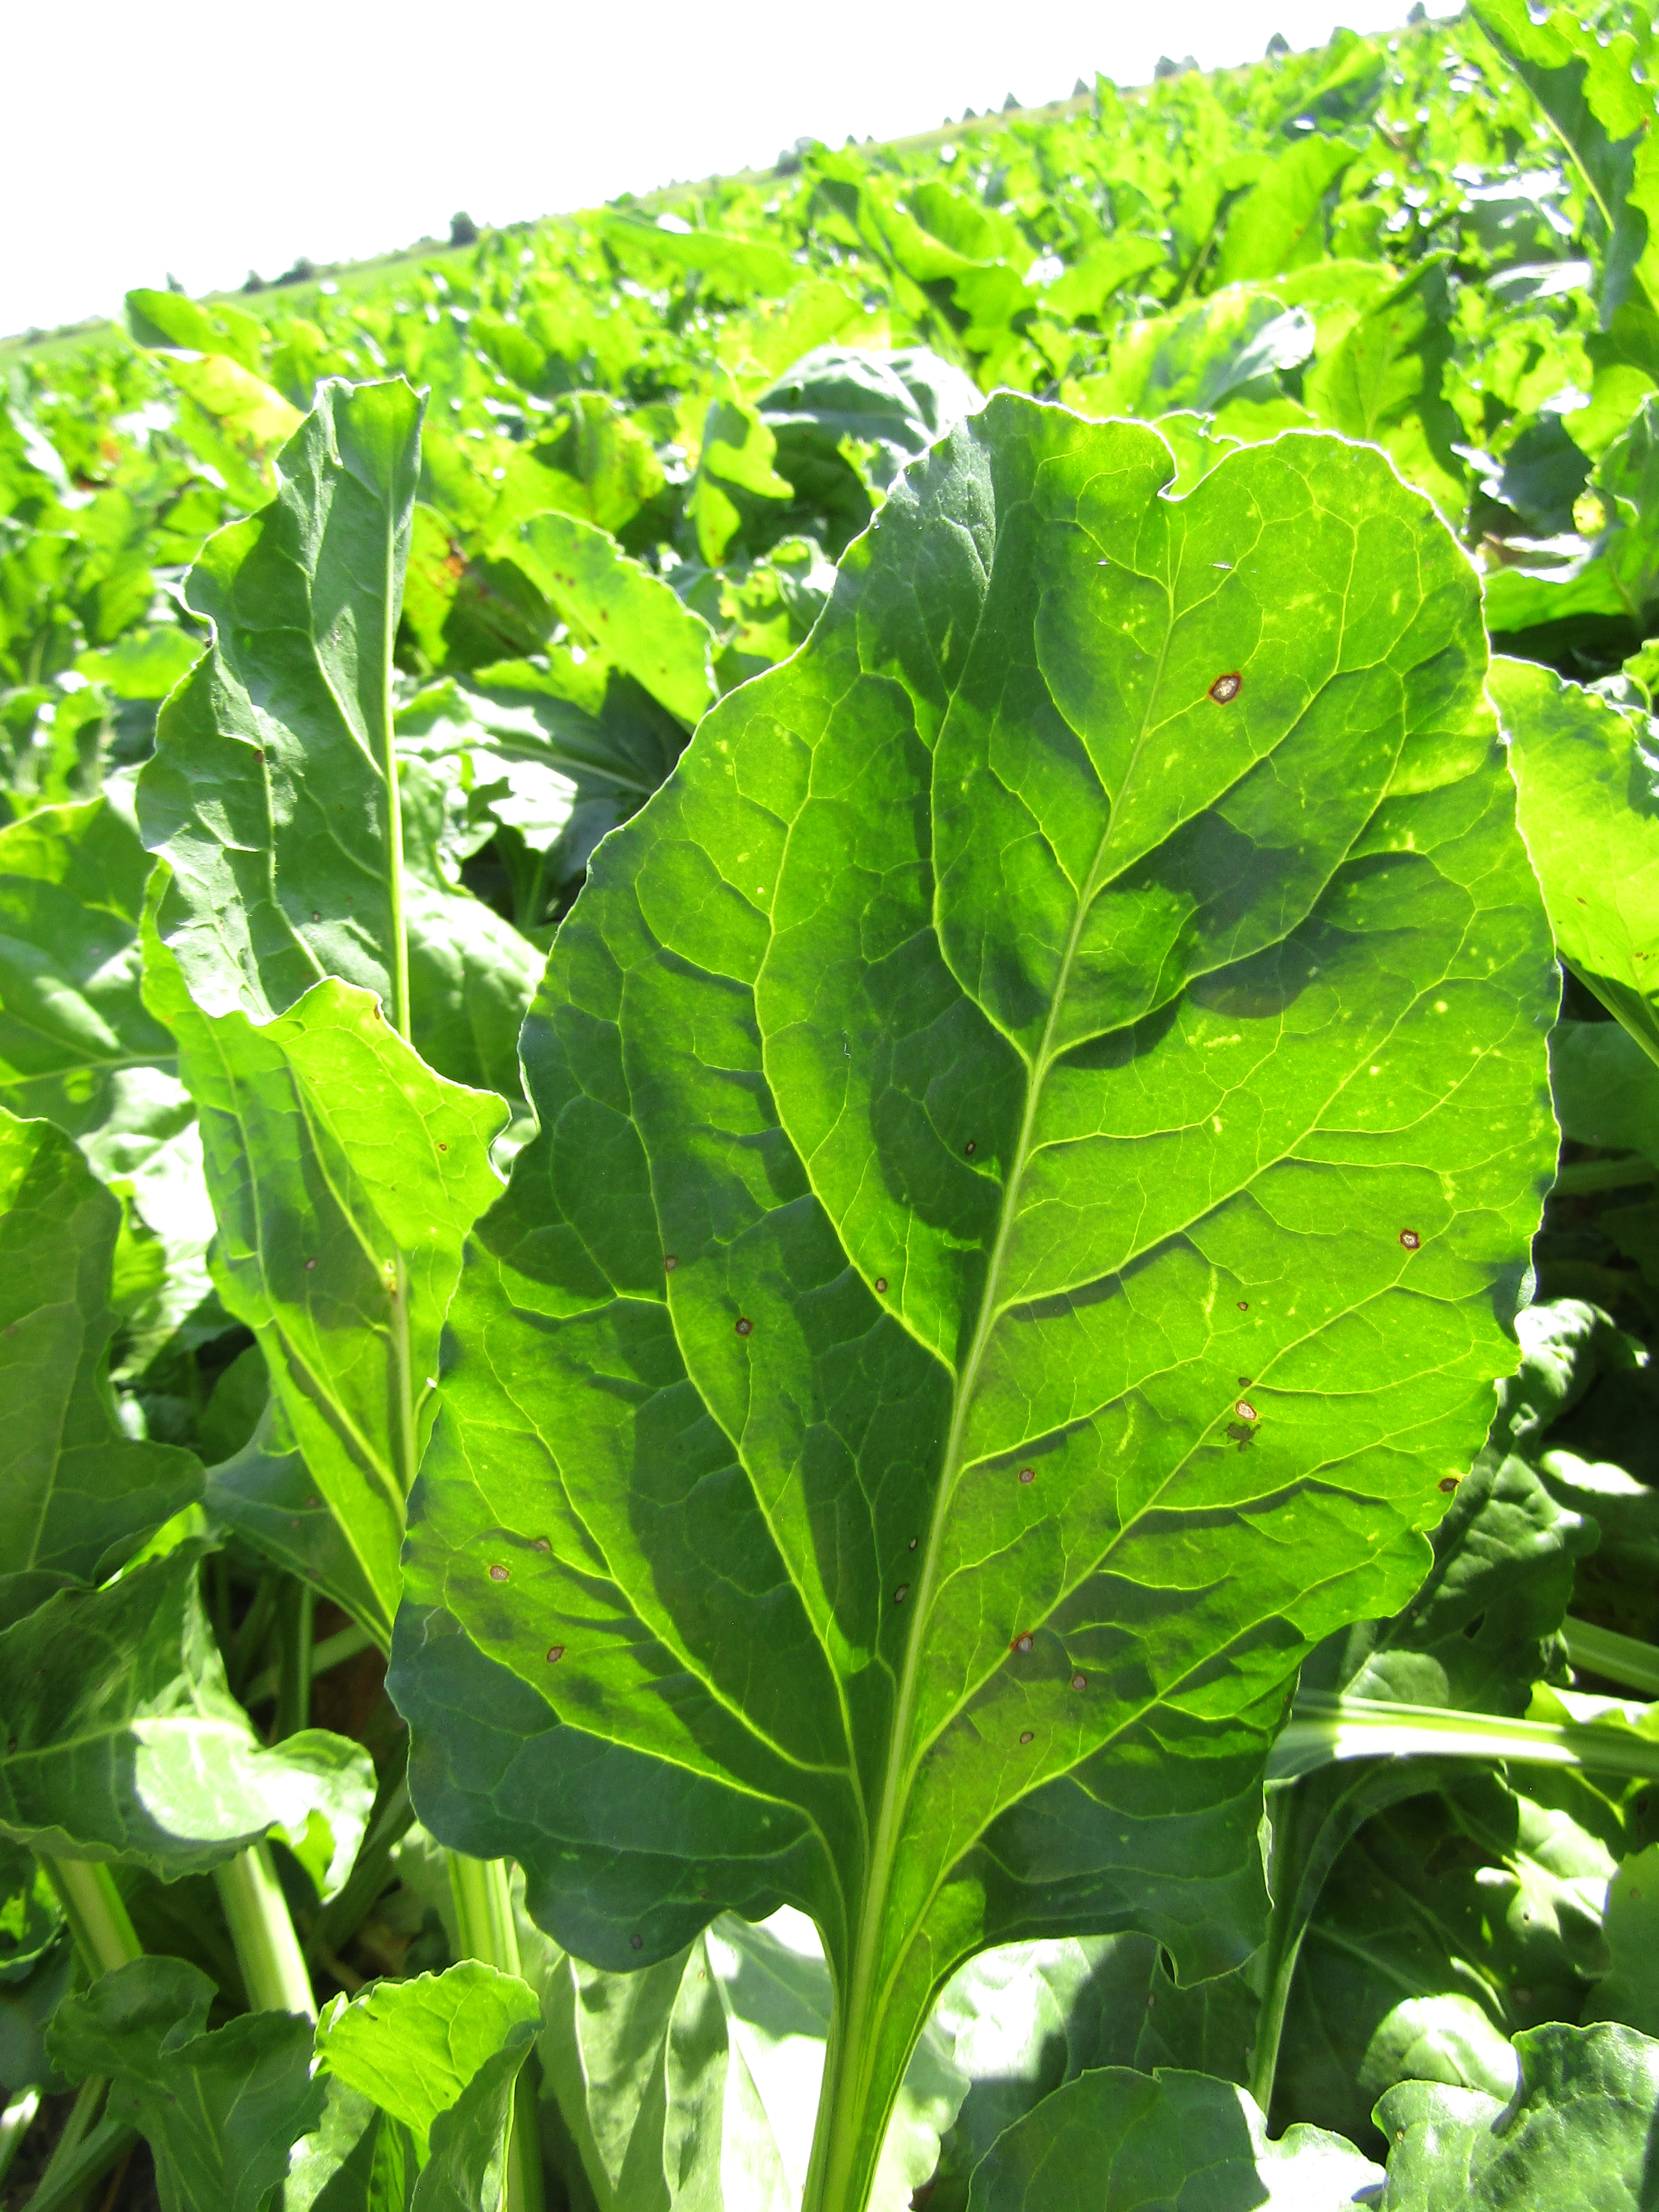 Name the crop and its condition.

beet, cercospora
